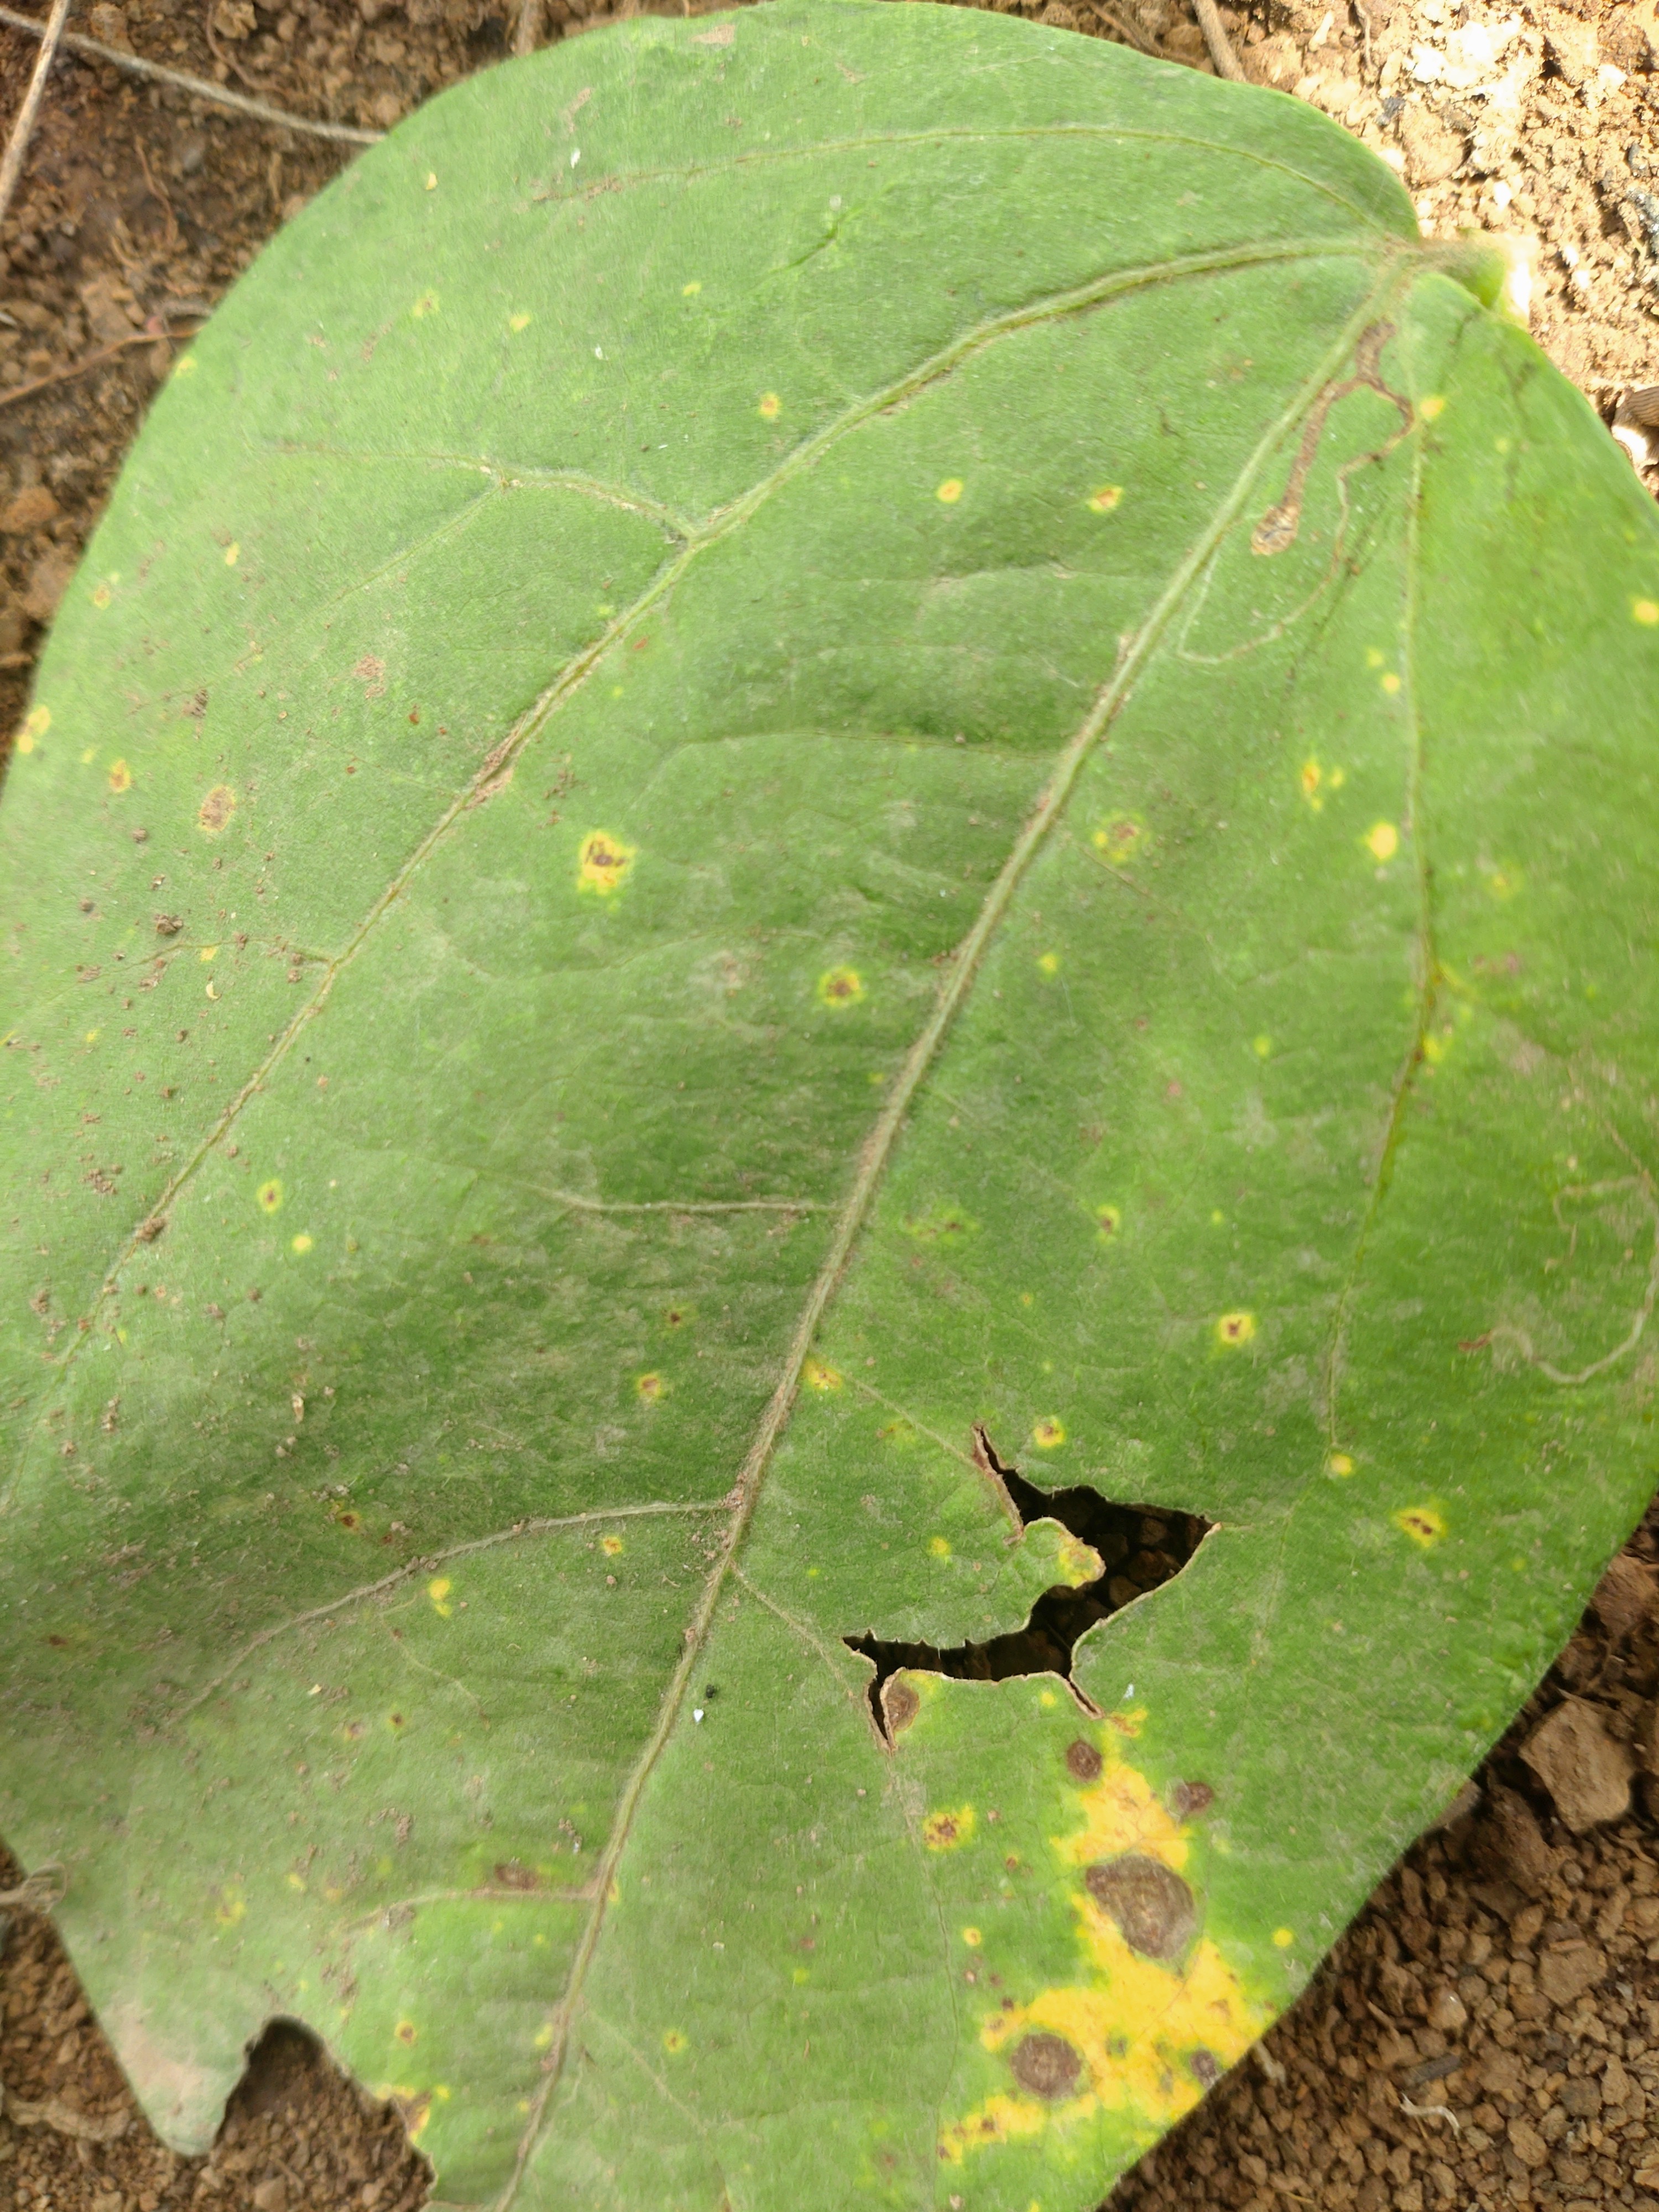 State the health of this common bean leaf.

rust
